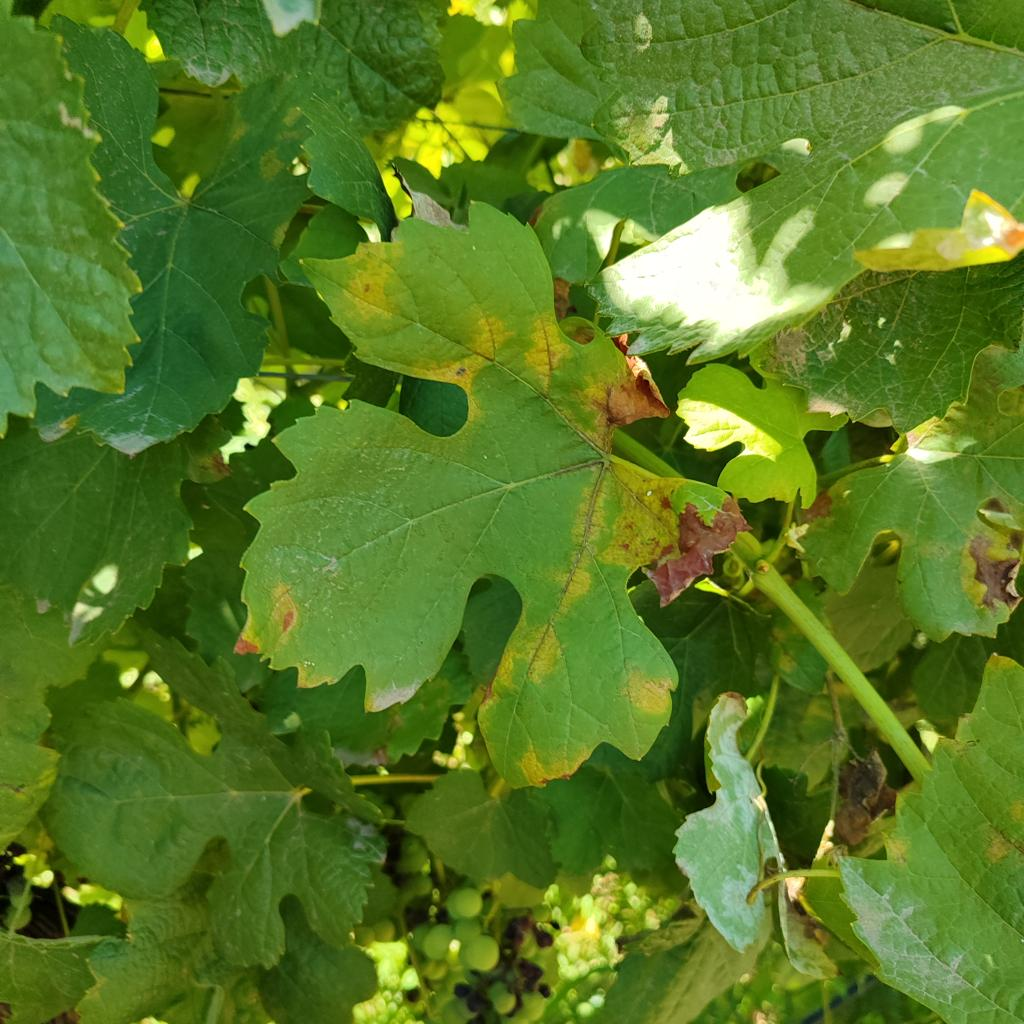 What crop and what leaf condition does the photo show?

grapevine, downy mildew
